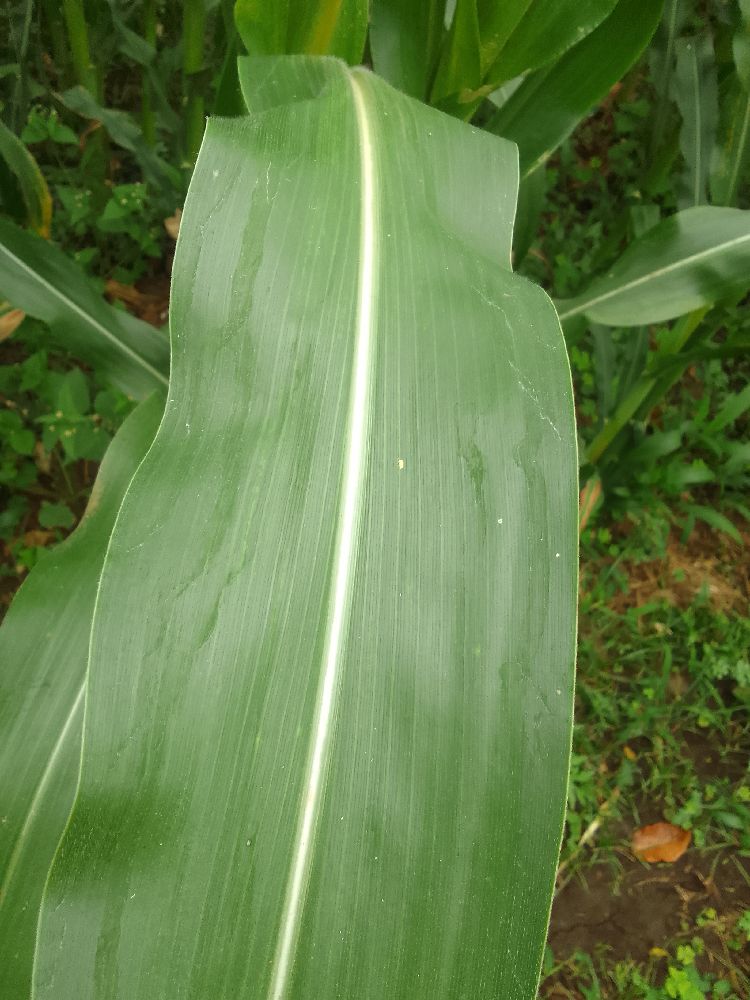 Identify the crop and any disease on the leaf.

maize, healthy
